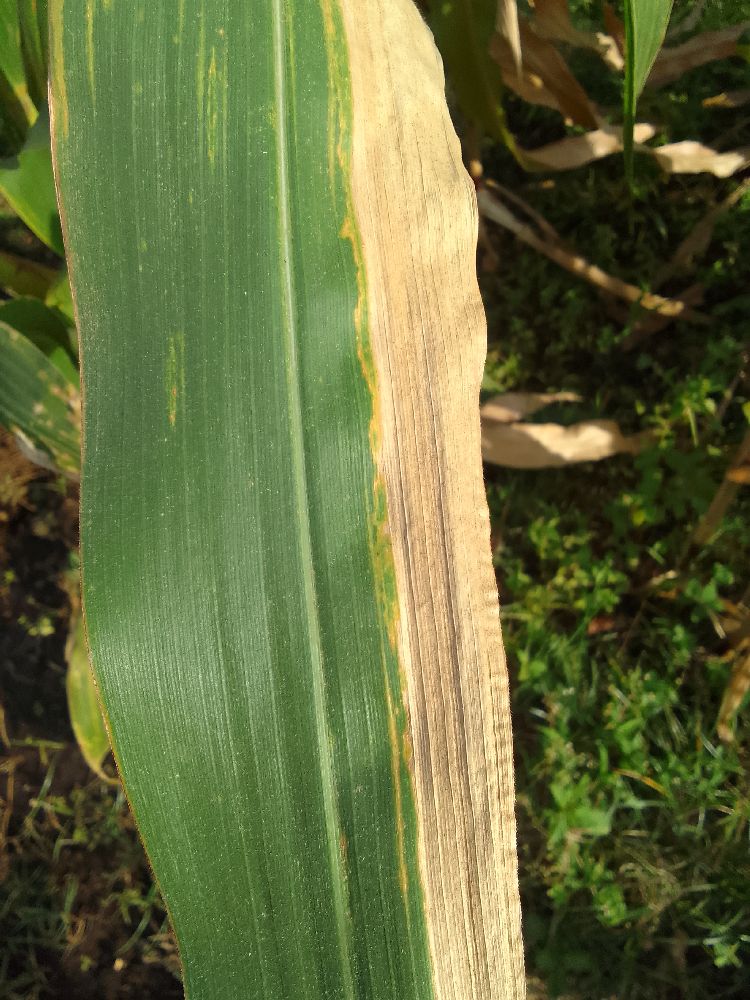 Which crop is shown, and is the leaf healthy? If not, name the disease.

maize, maize lethal necrosis
